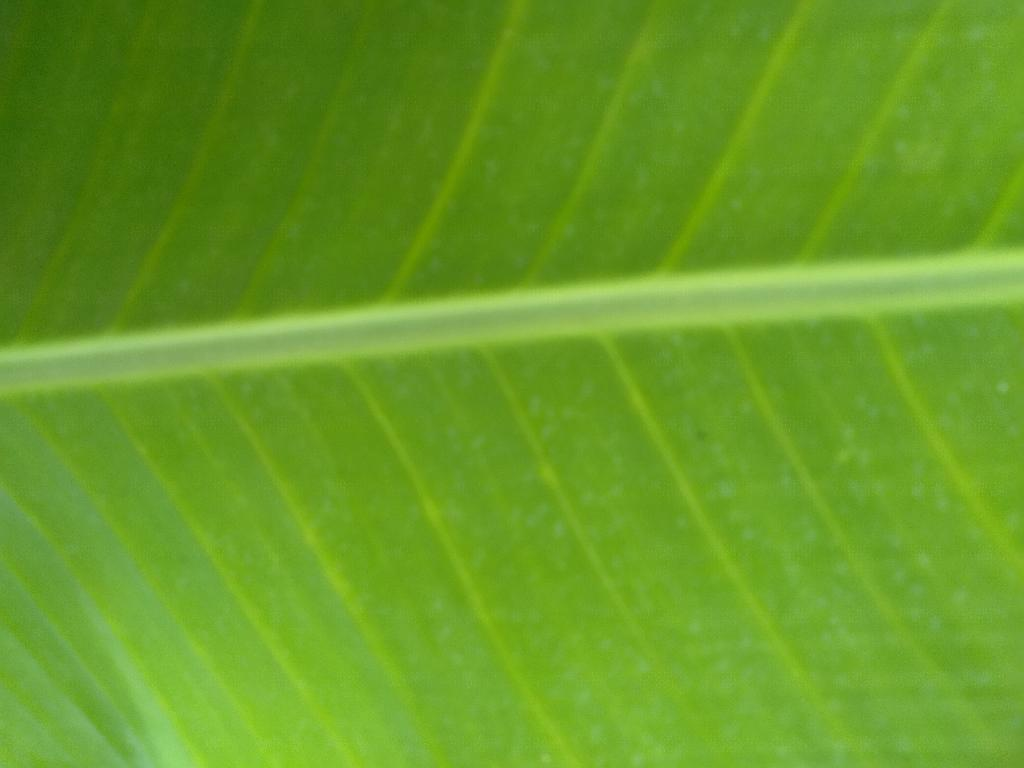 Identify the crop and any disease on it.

banana, healthy
